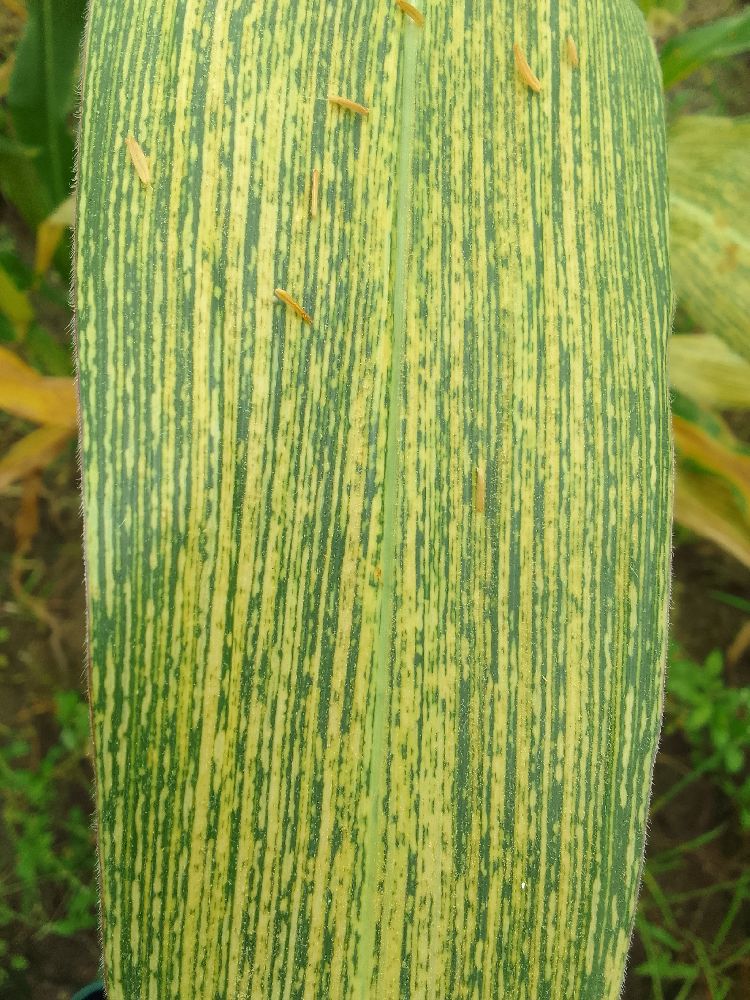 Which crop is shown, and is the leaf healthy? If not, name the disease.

maize, maize streak virus
